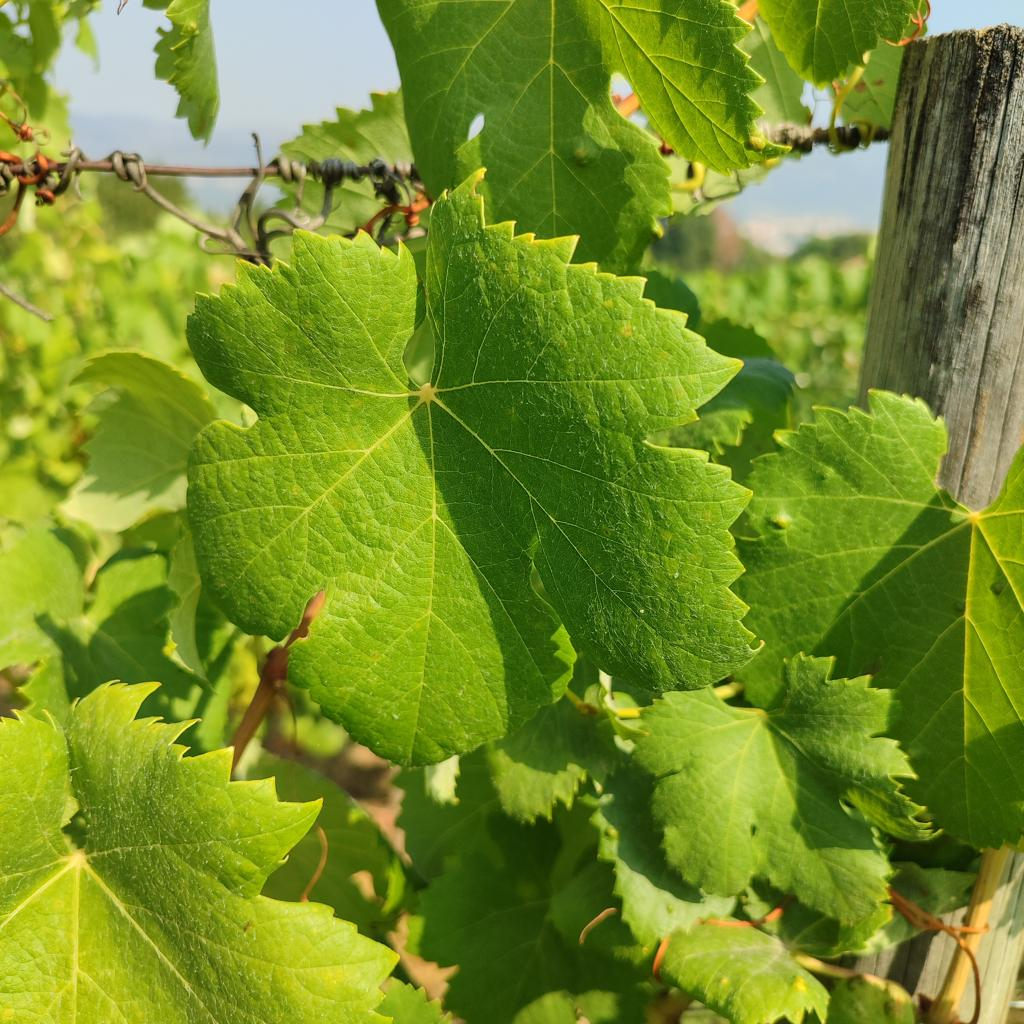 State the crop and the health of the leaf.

grapevine, healthy
